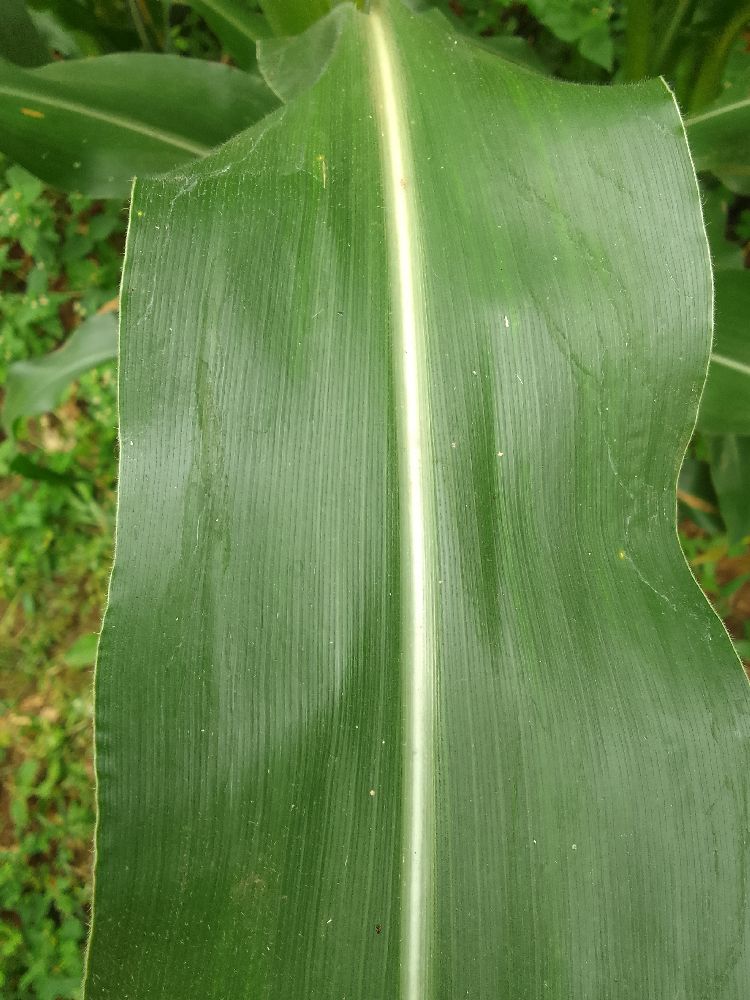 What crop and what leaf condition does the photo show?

maize, healthy
